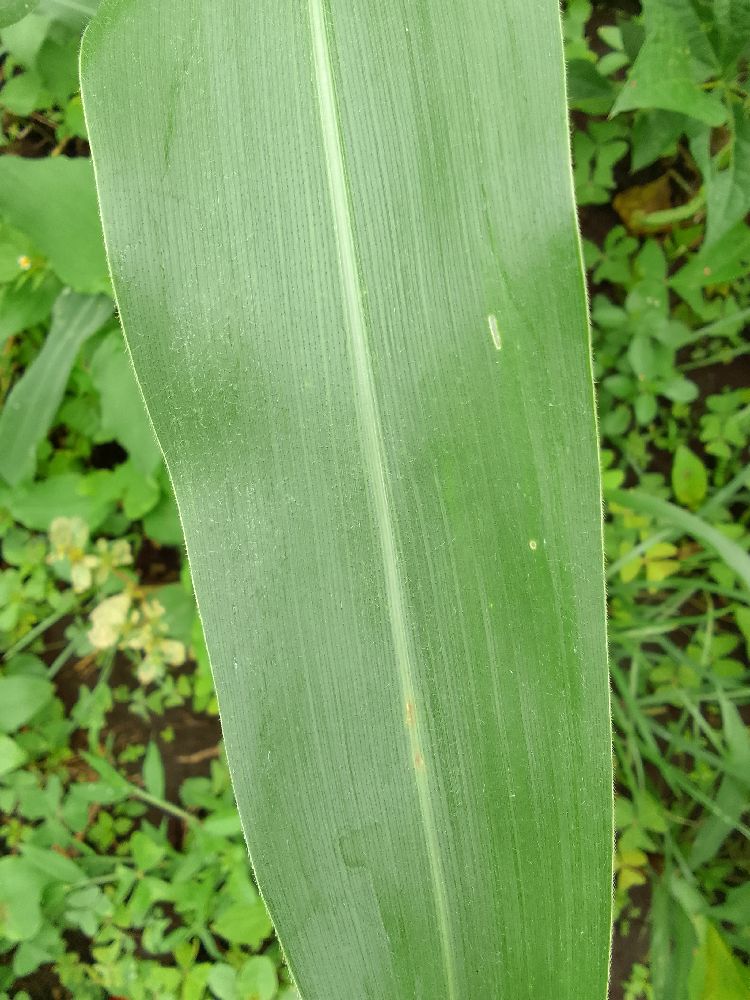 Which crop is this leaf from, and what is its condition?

maize, healthy
